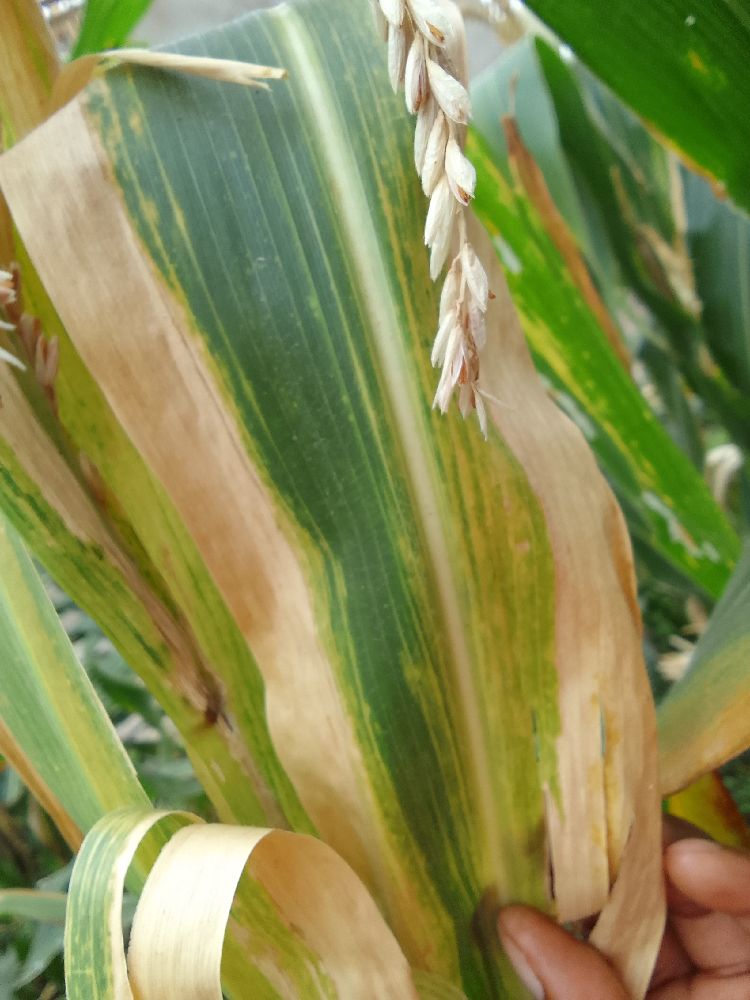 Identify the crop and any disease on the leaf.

maize, maize lethal necrosis
